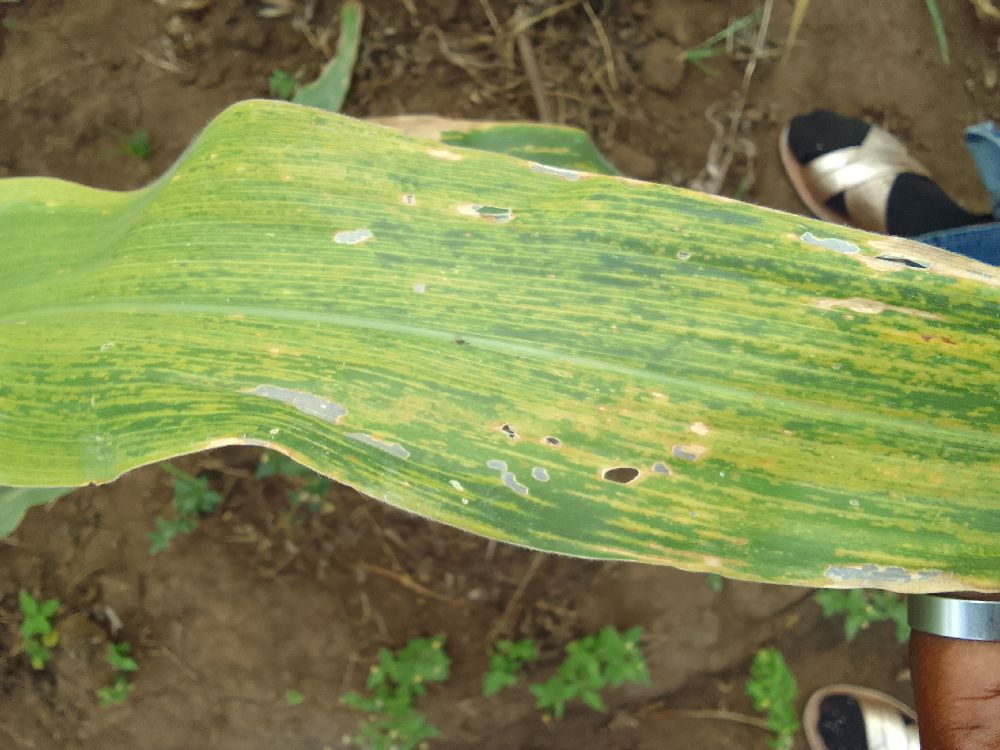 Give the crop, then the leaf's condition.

maize, maize lethal necrosis
